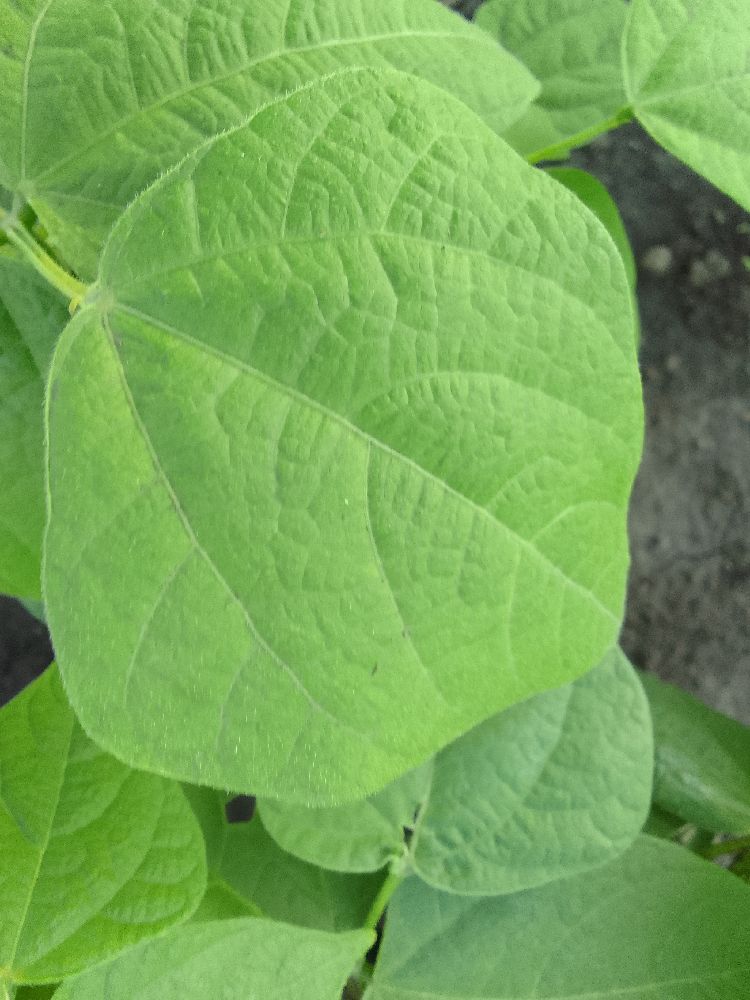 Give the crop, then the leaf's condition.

common bean, healthy
